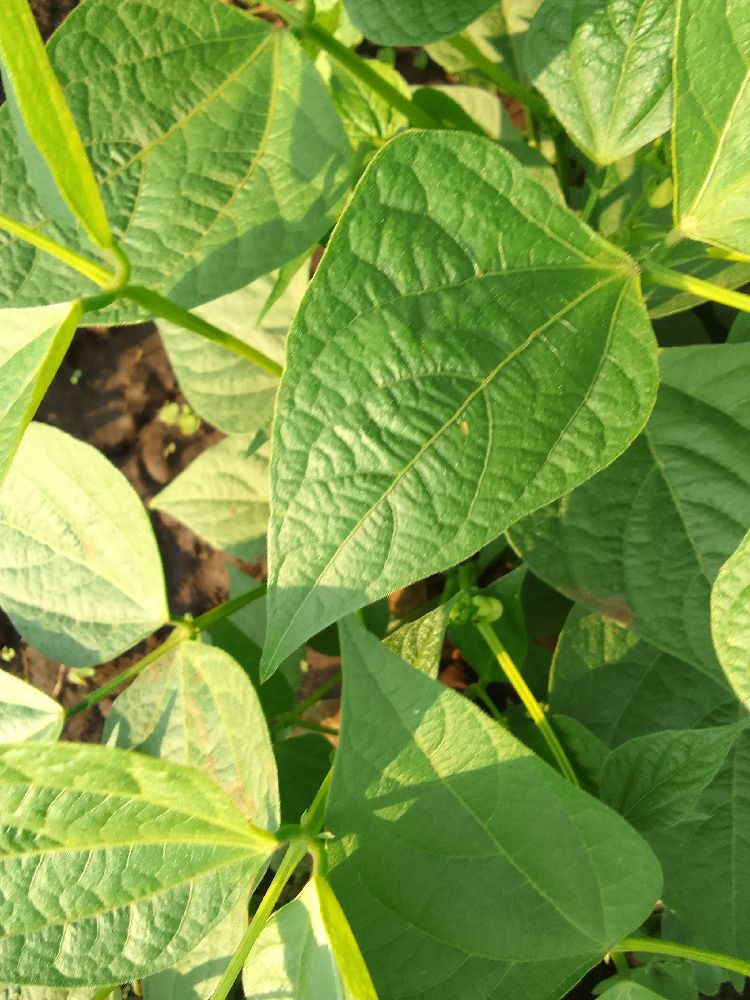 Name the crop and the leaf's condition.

common bean, healthy
